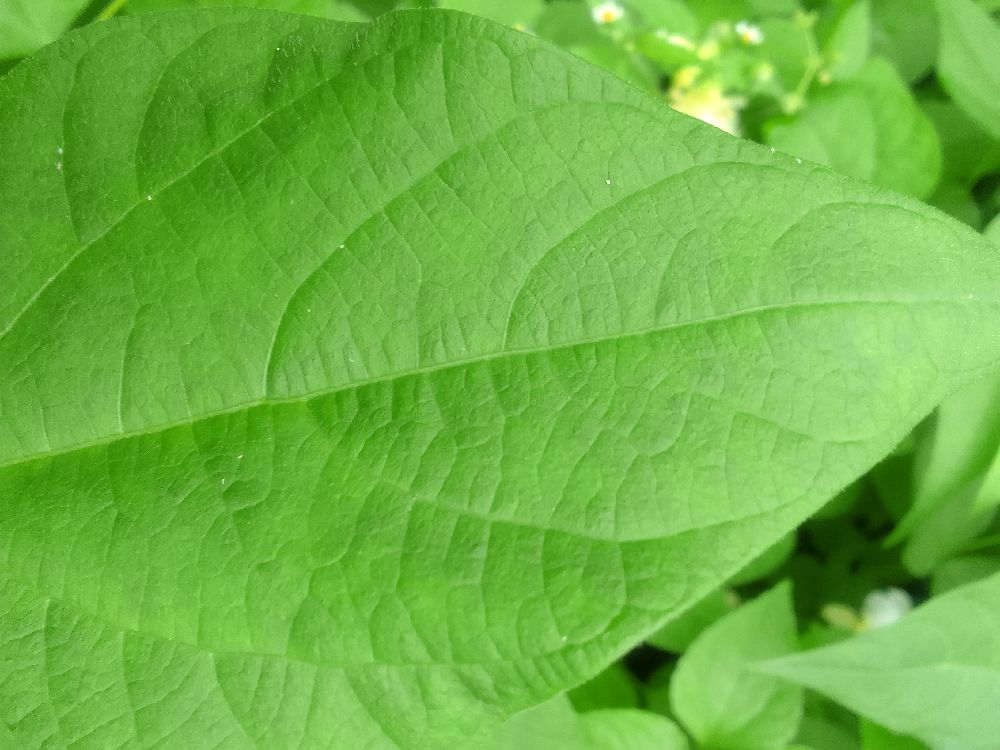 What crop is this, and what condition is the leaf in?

common bean, healthy
